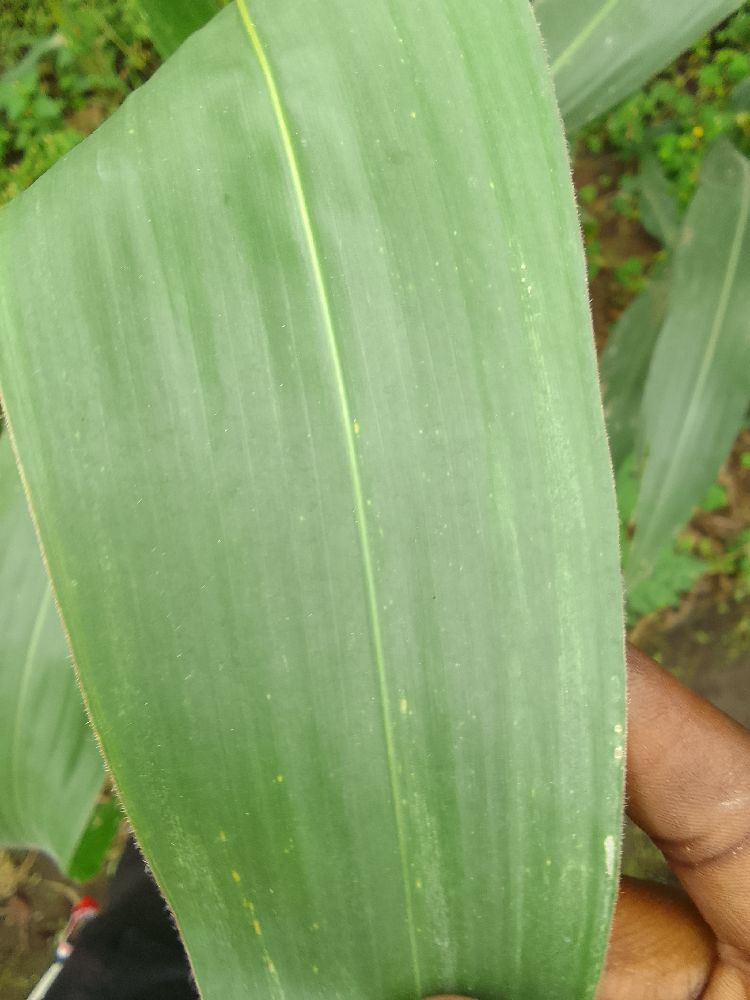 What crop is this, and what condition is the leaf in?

maize, healthy
